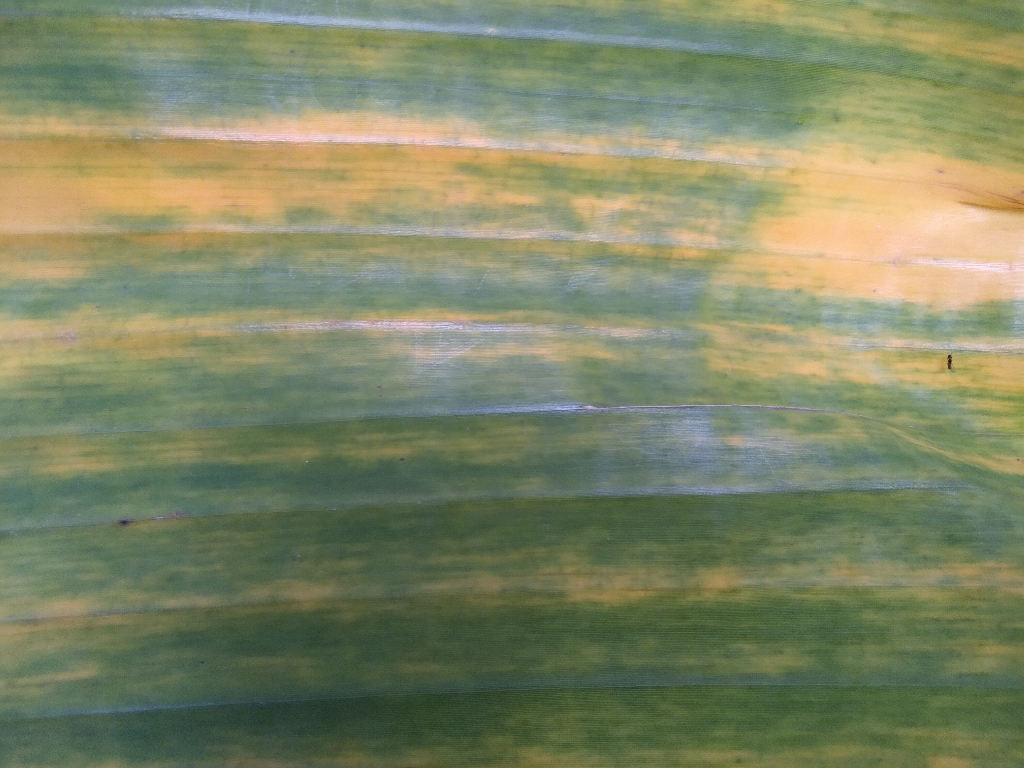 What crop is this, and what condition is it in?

banana, fusarium wilt race 1
